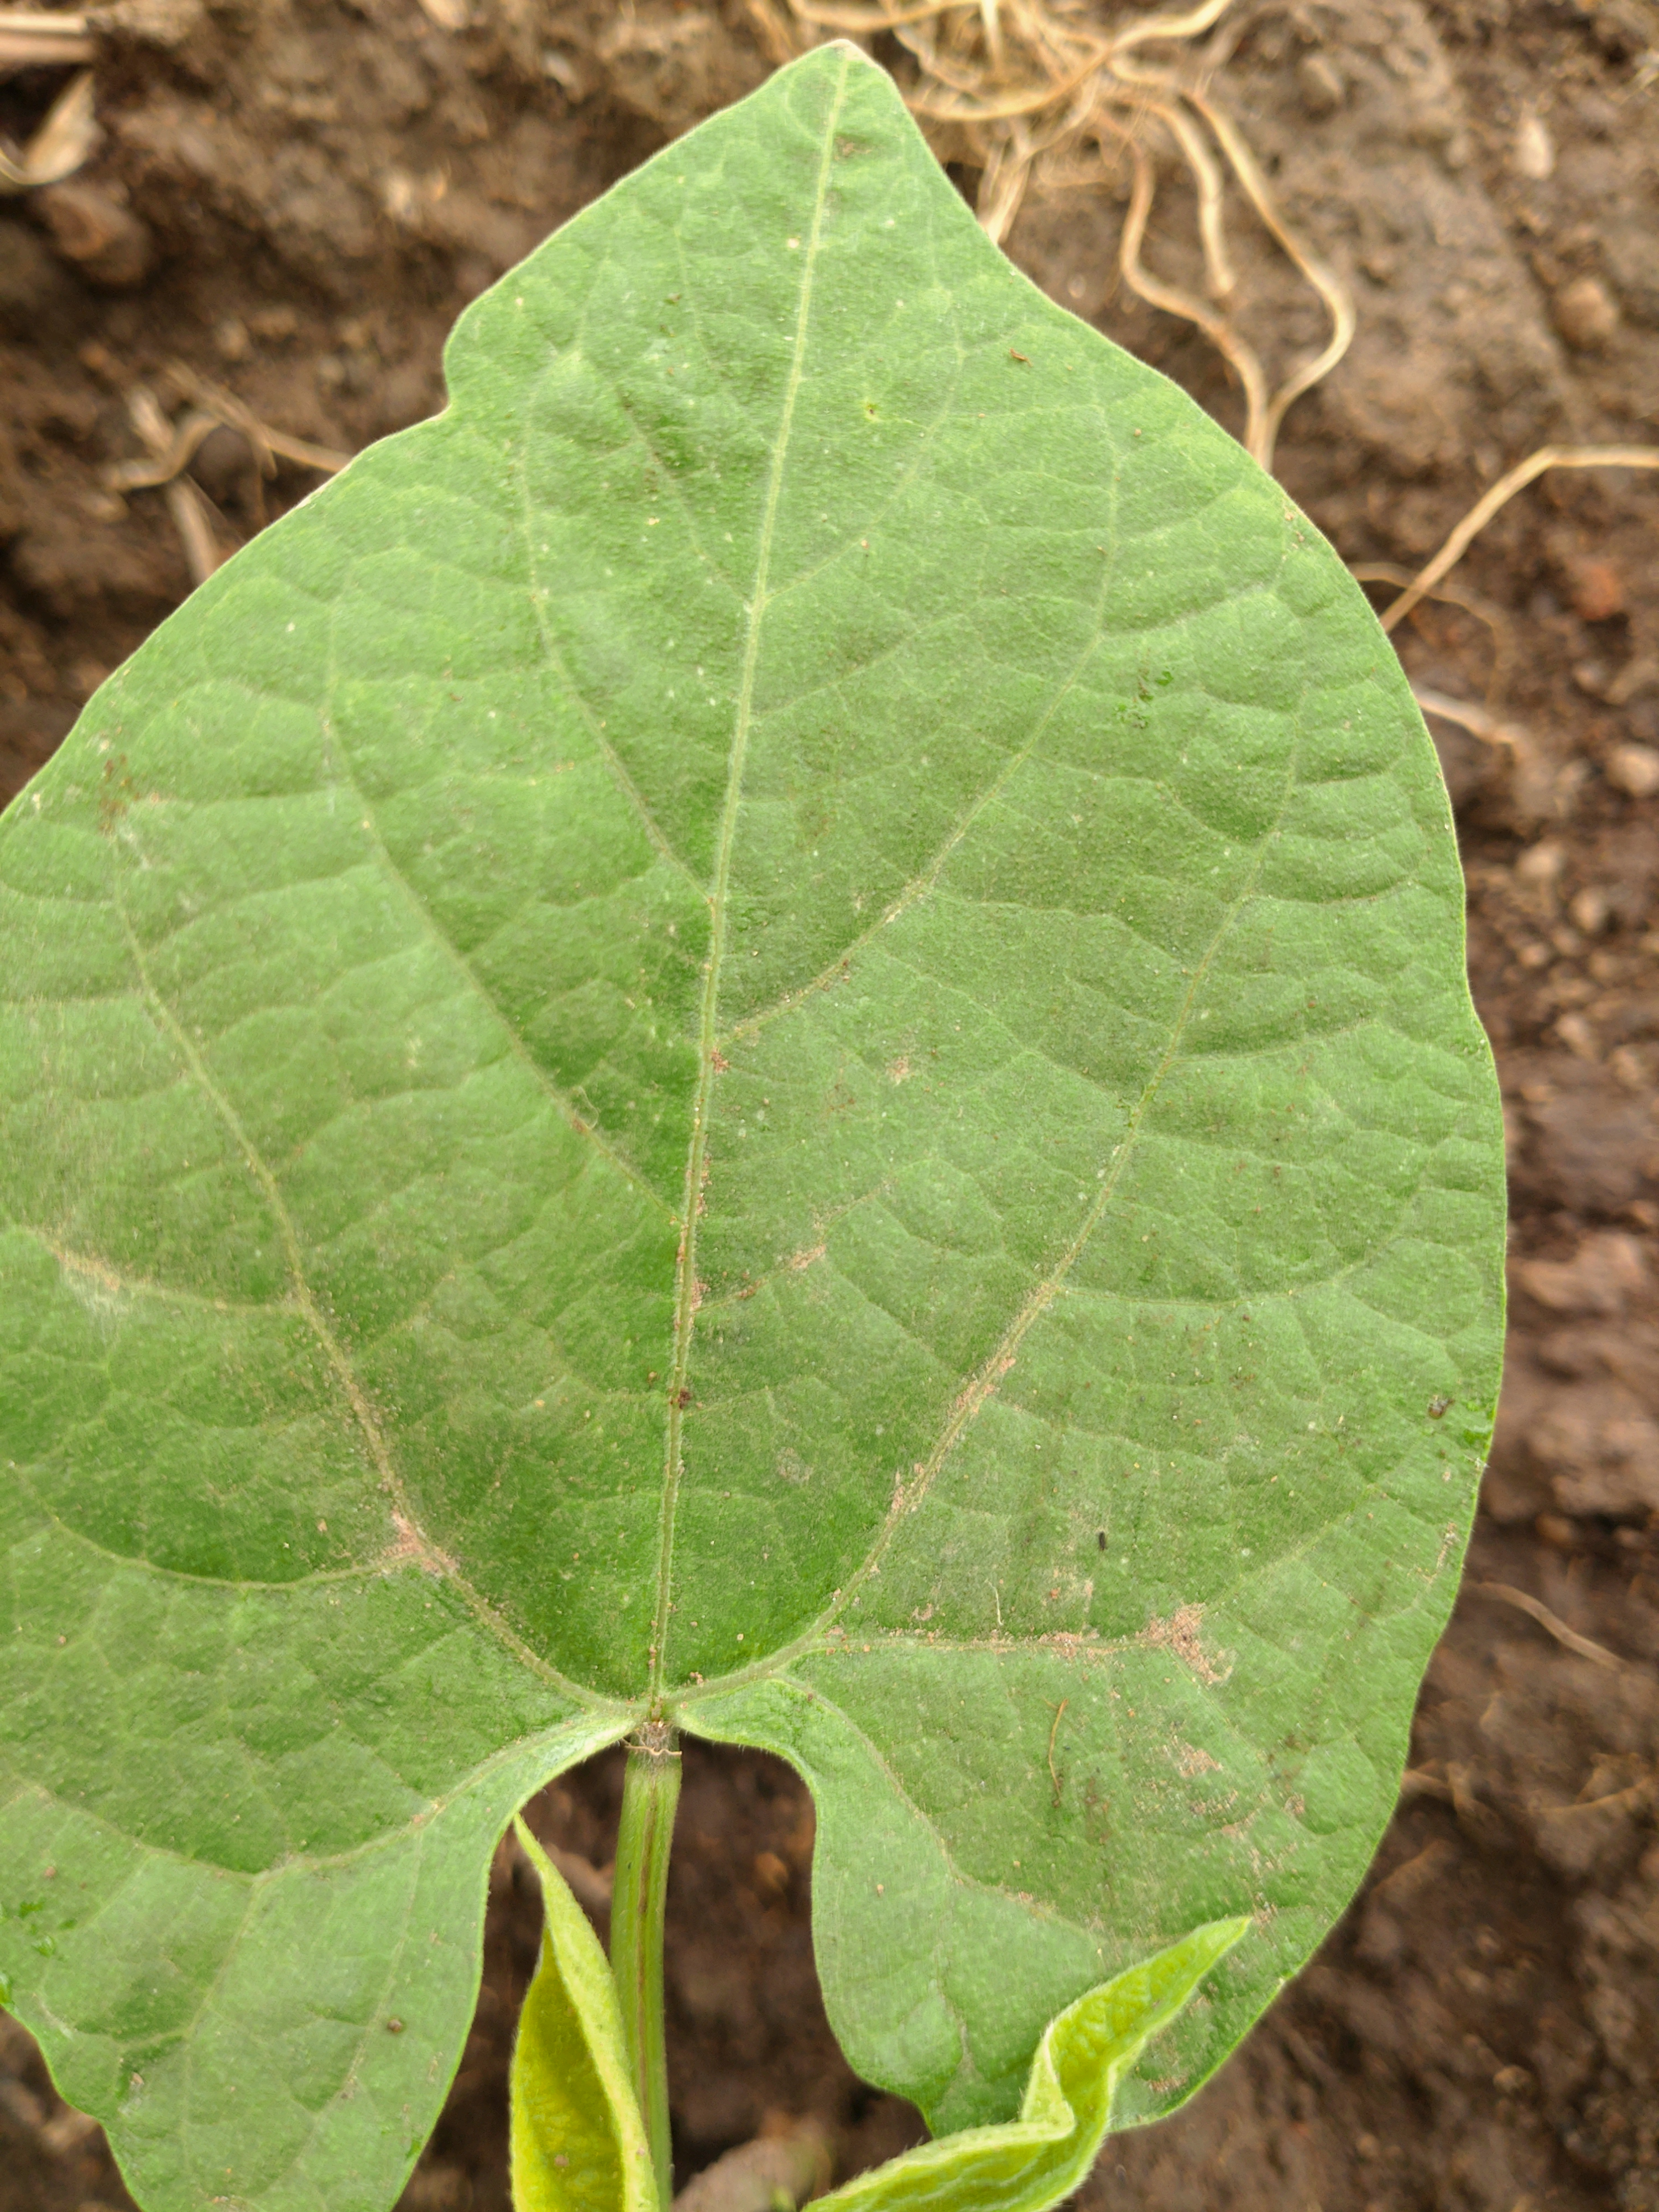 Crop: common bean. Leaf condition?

healthy
